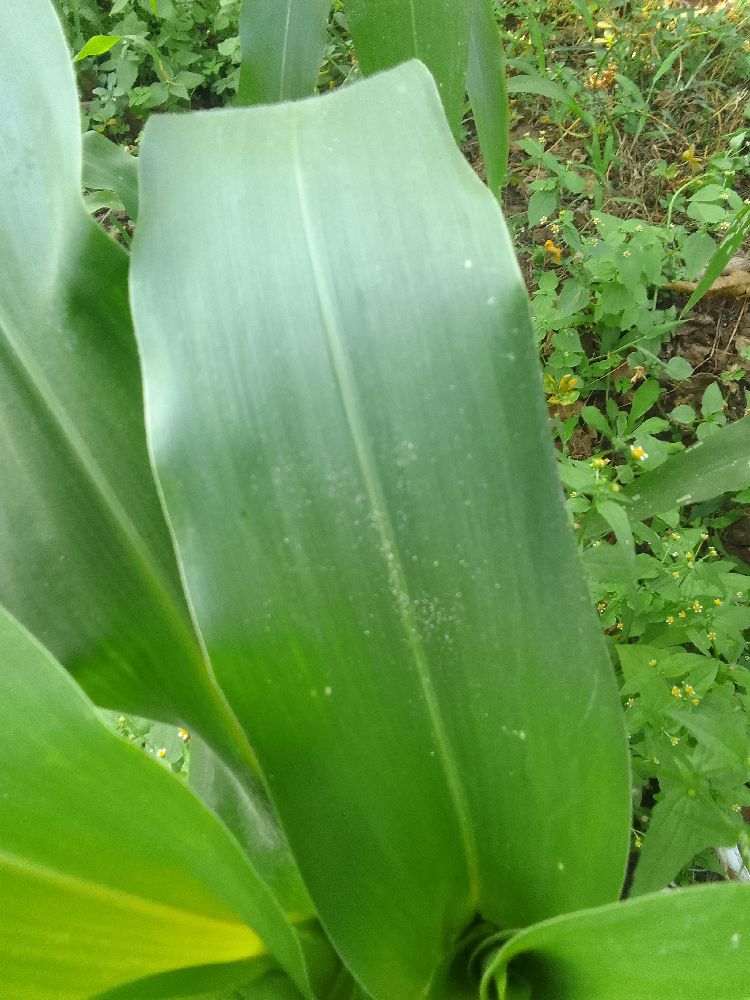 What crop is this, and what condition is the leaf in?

maize, healthy
